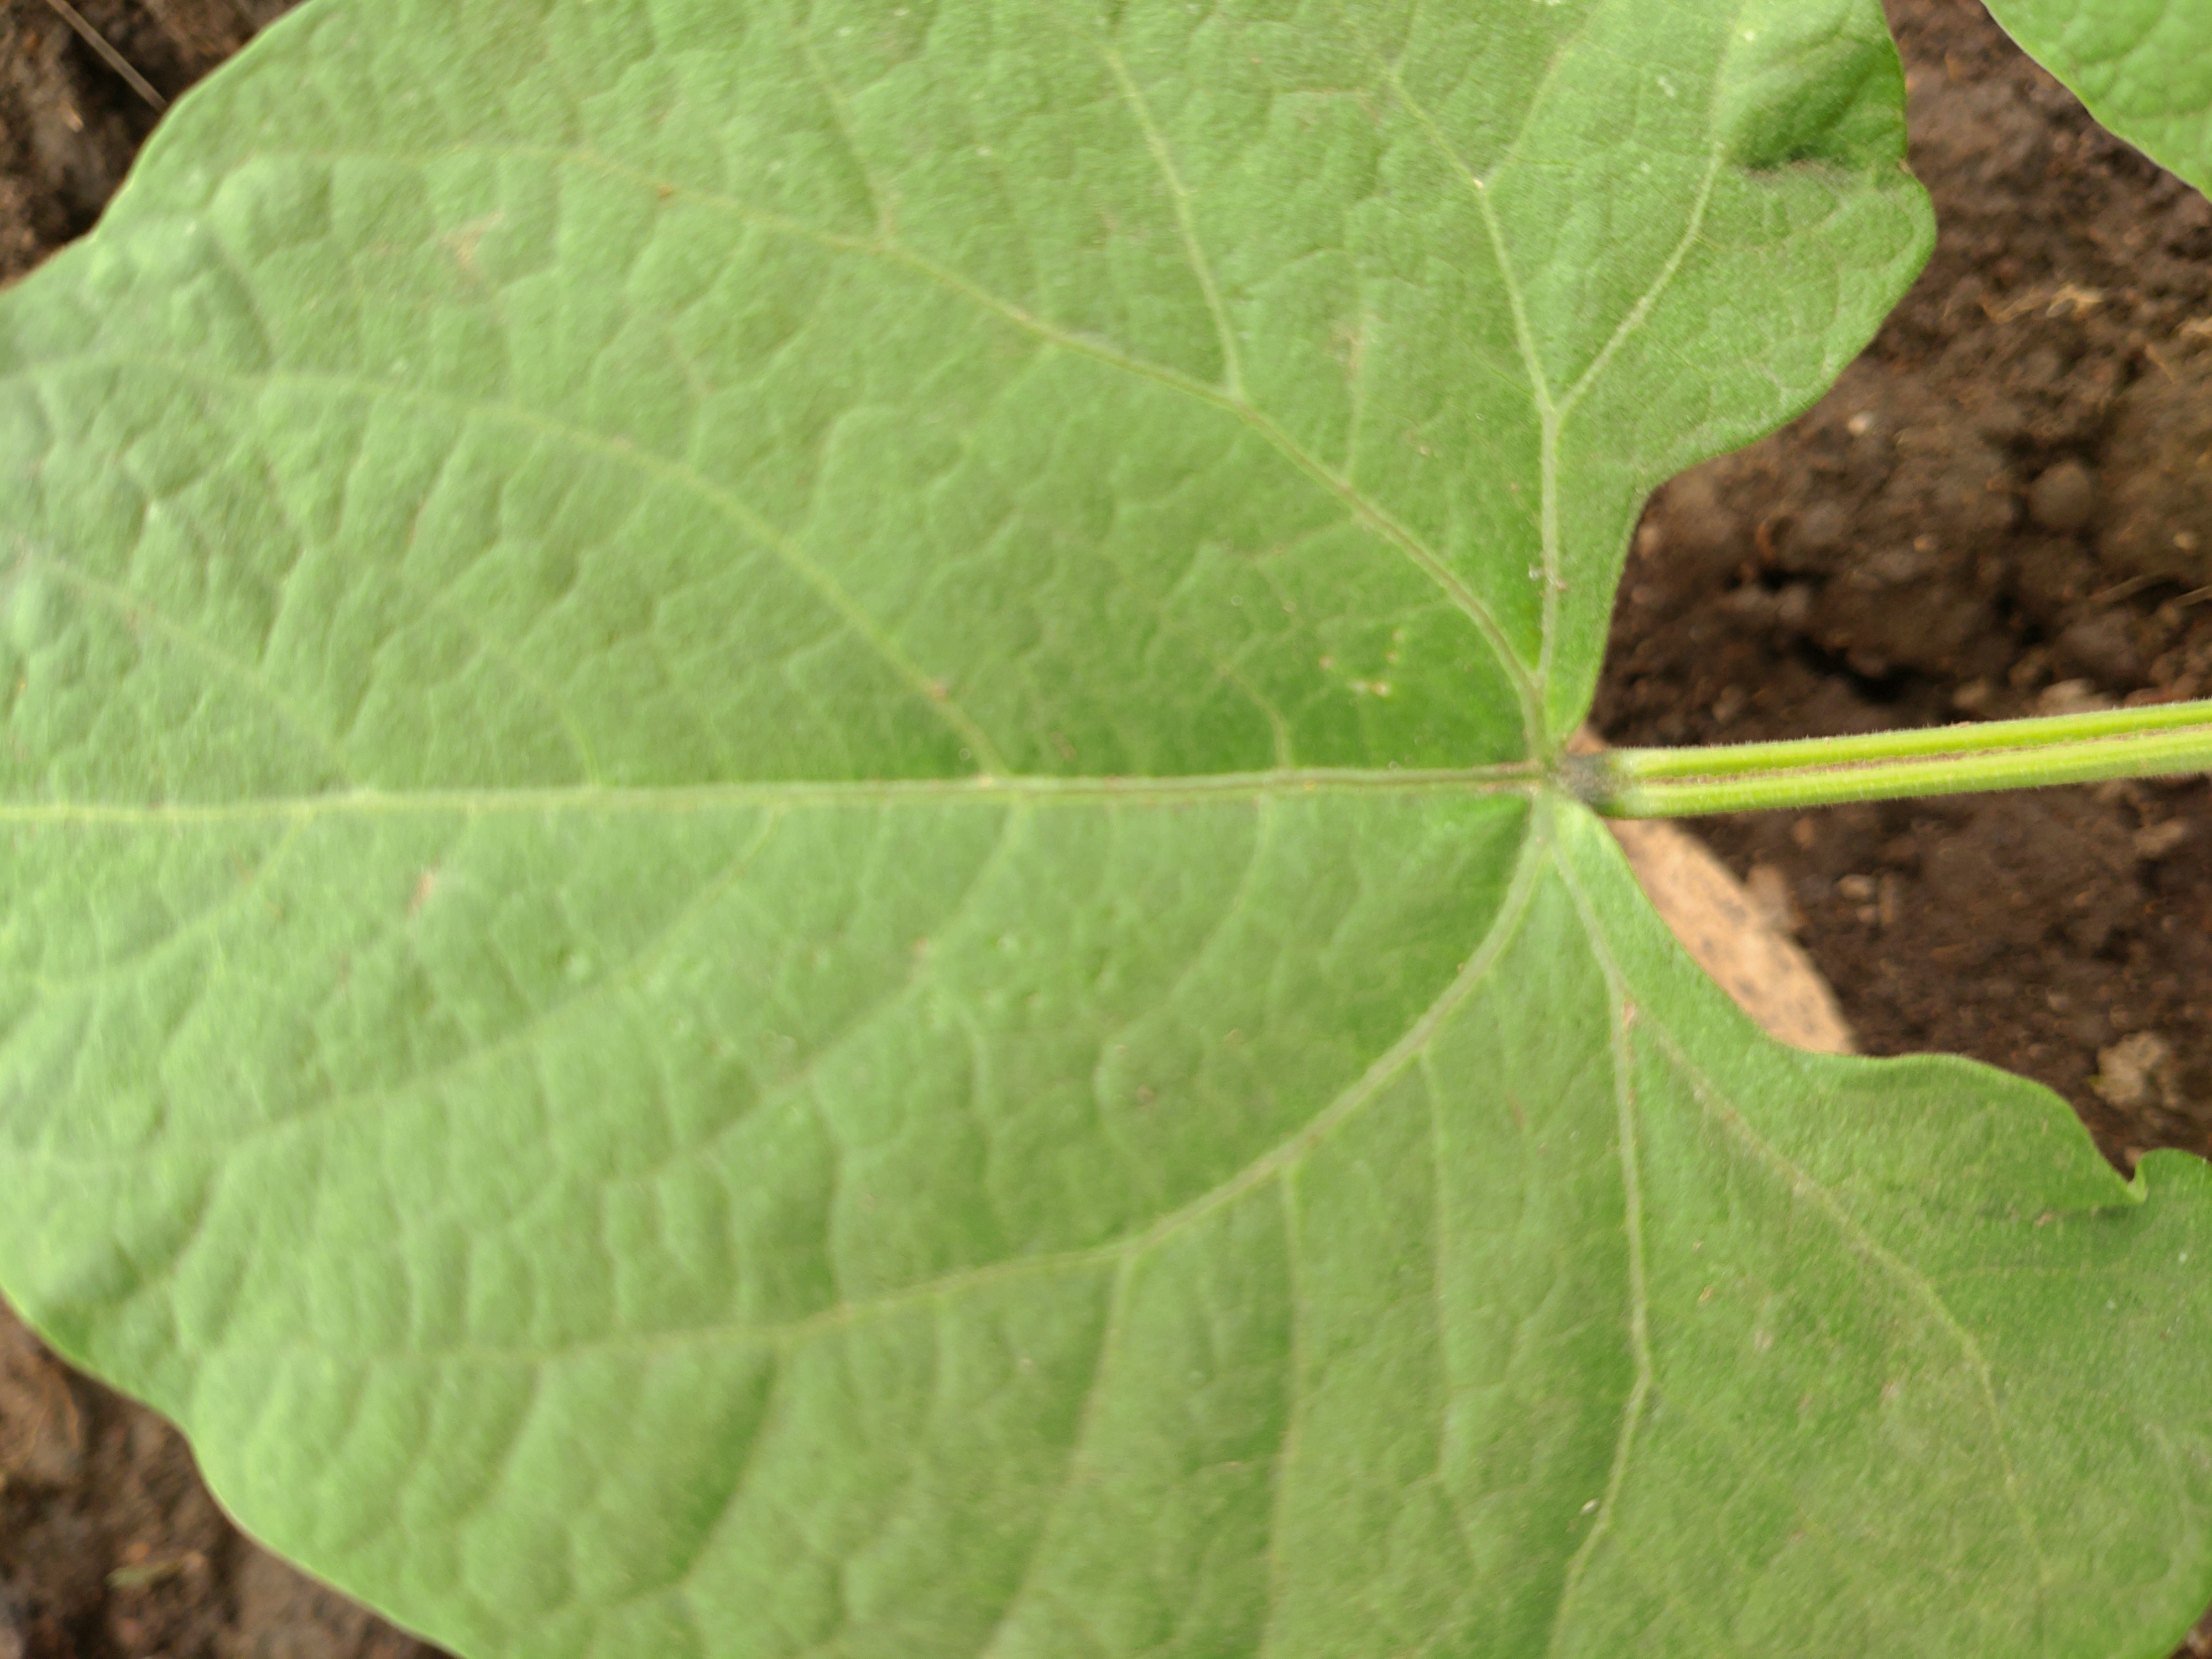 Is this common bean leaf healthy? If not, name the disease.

healthy
